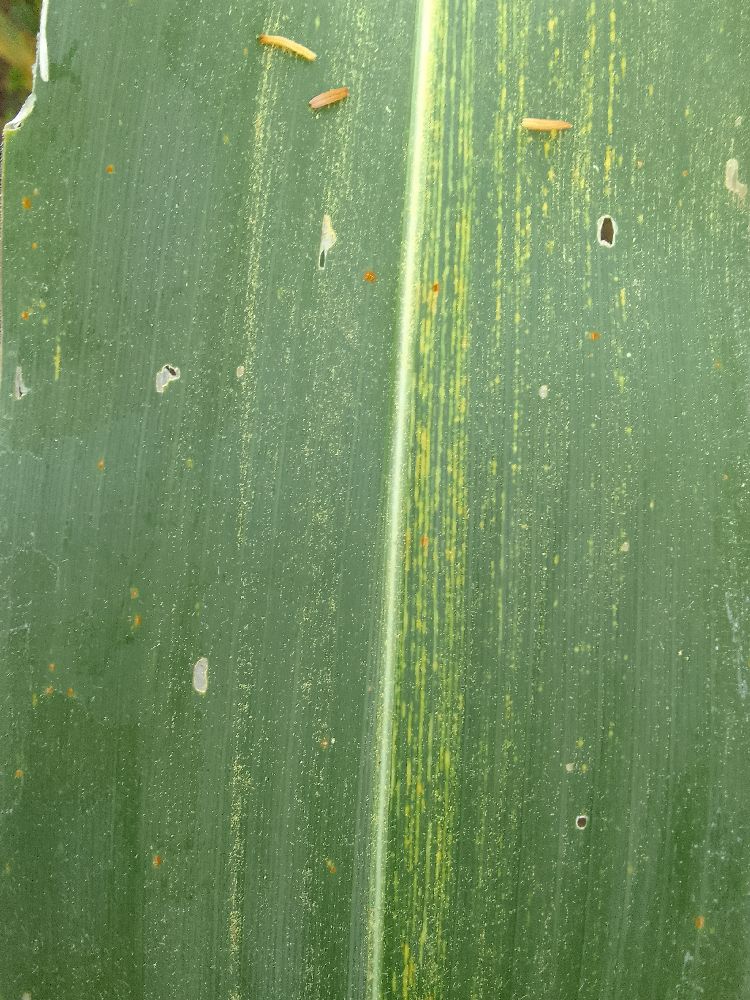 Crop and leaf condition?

maize, maize streak virus
